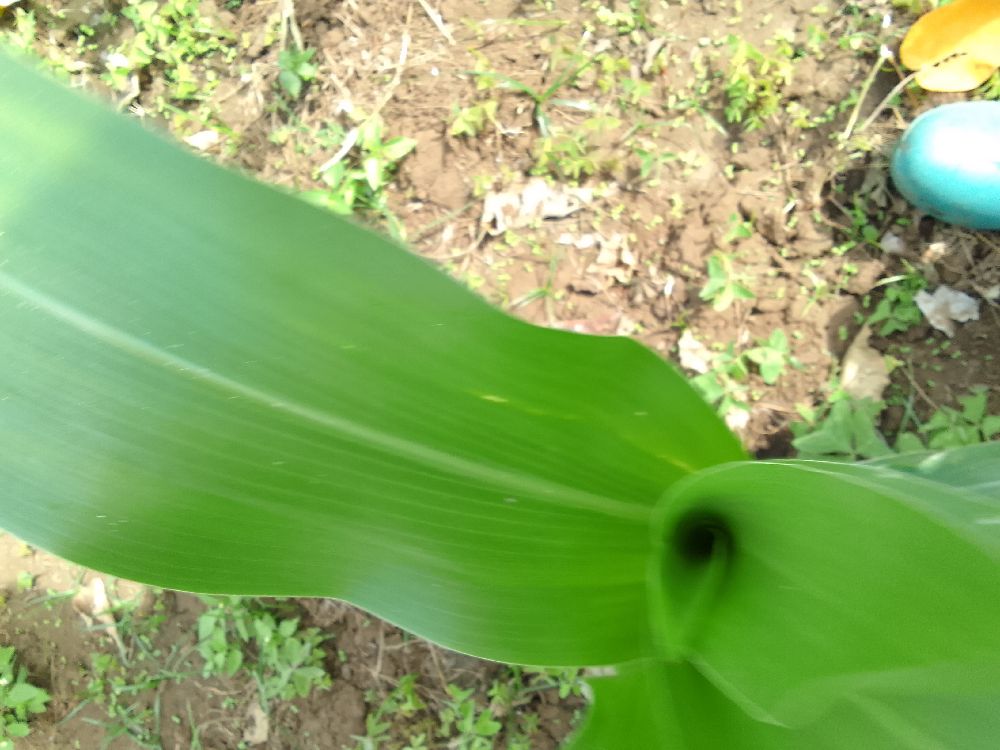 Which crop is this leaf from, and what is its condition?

maize, healthy
